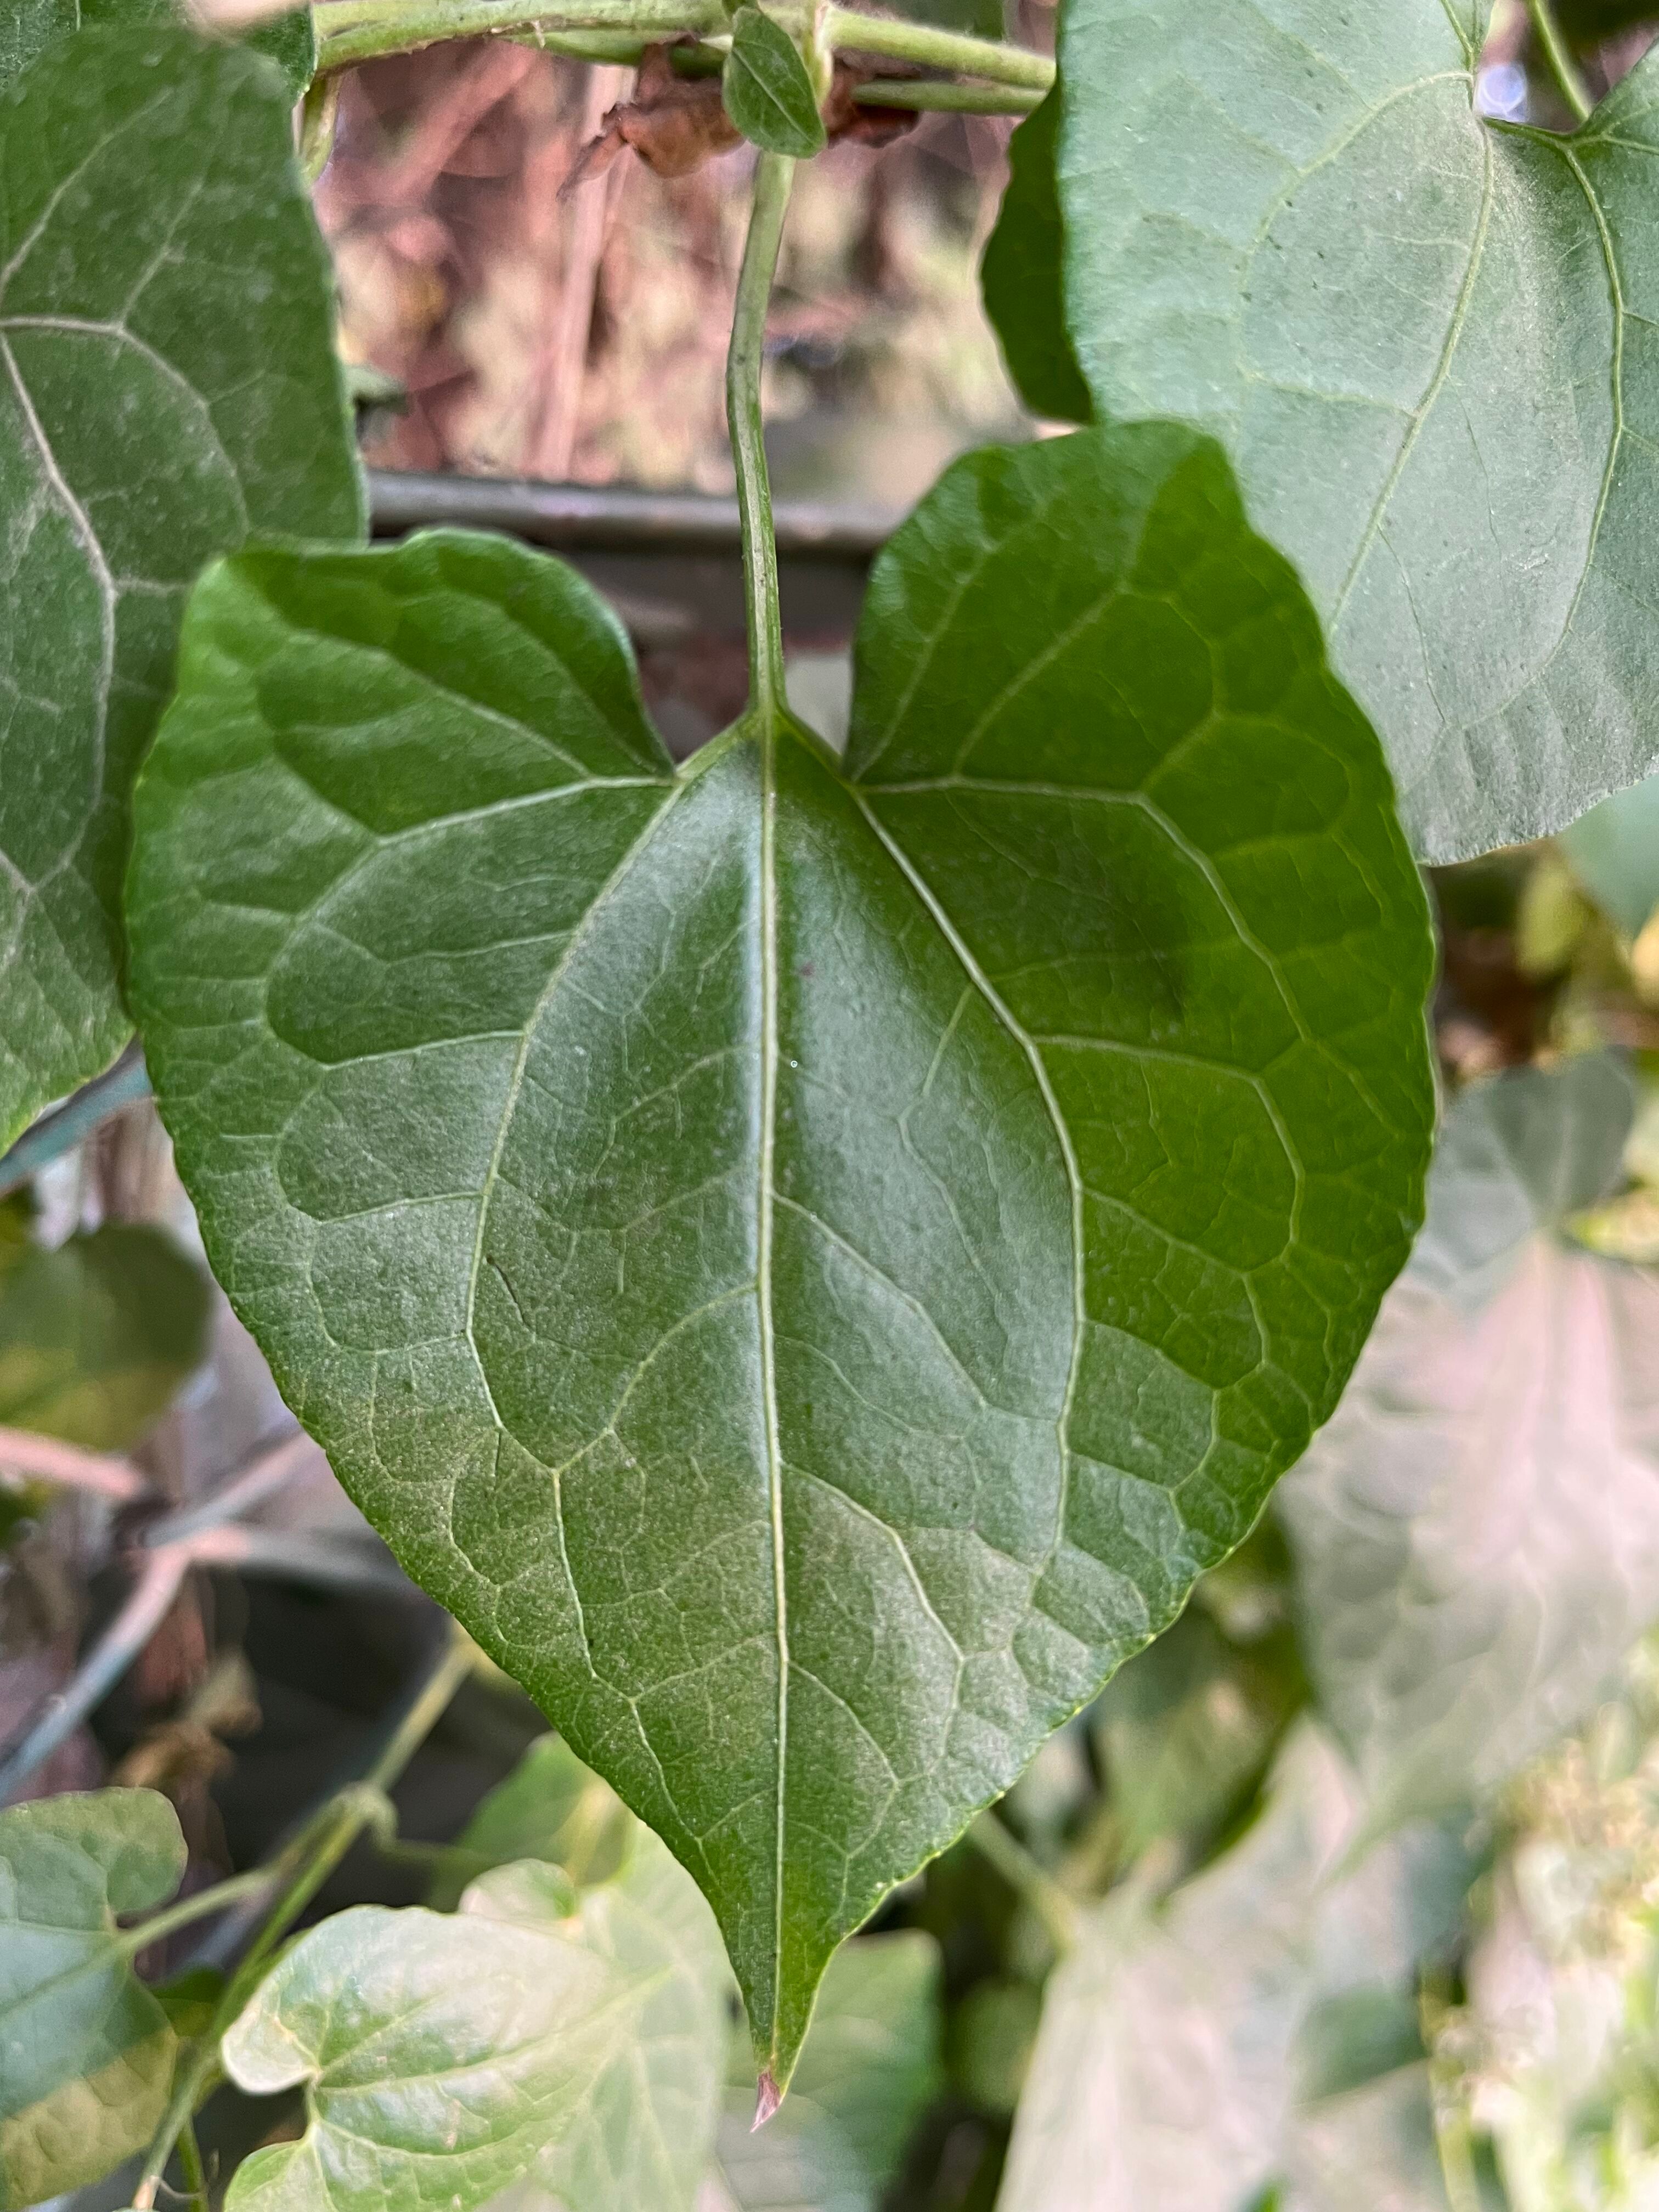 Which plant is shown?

bitter vine
